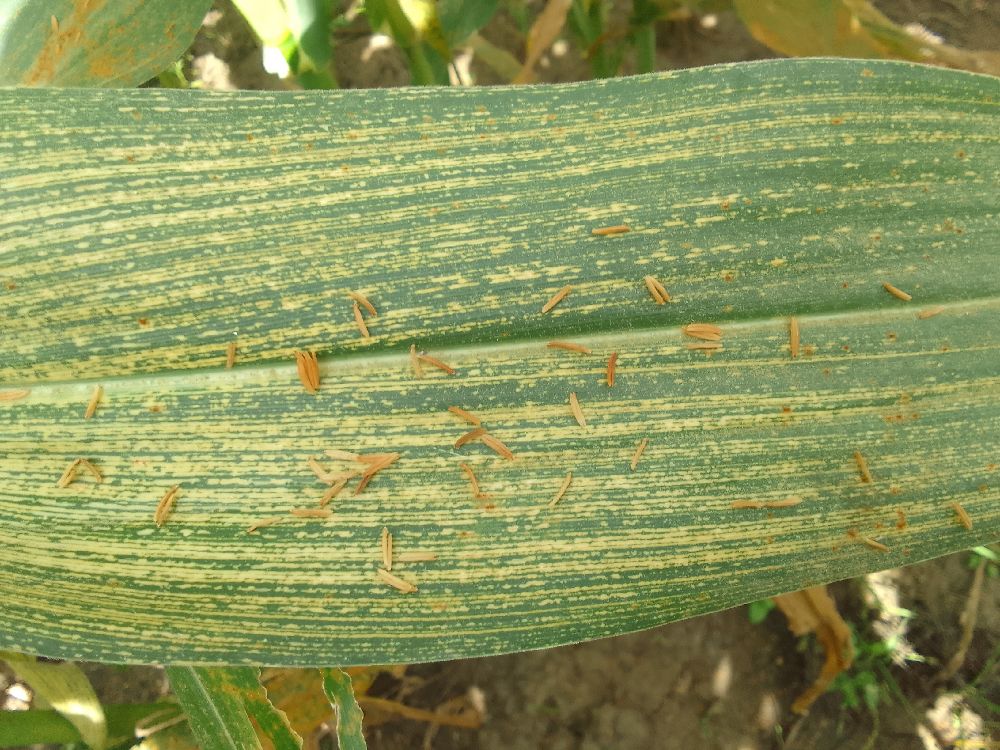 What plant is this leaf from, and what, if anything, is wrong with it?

maize, maize streak virus
